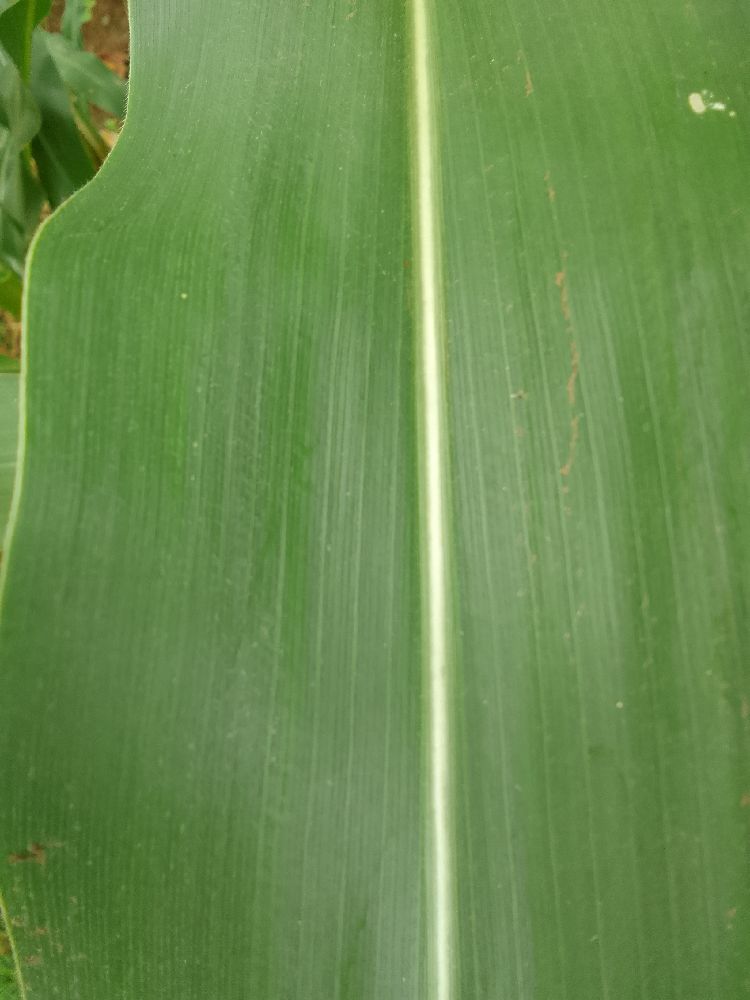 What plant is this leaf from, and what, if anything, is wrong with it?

maize, healthy
